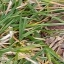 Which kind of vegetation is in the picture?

grass
